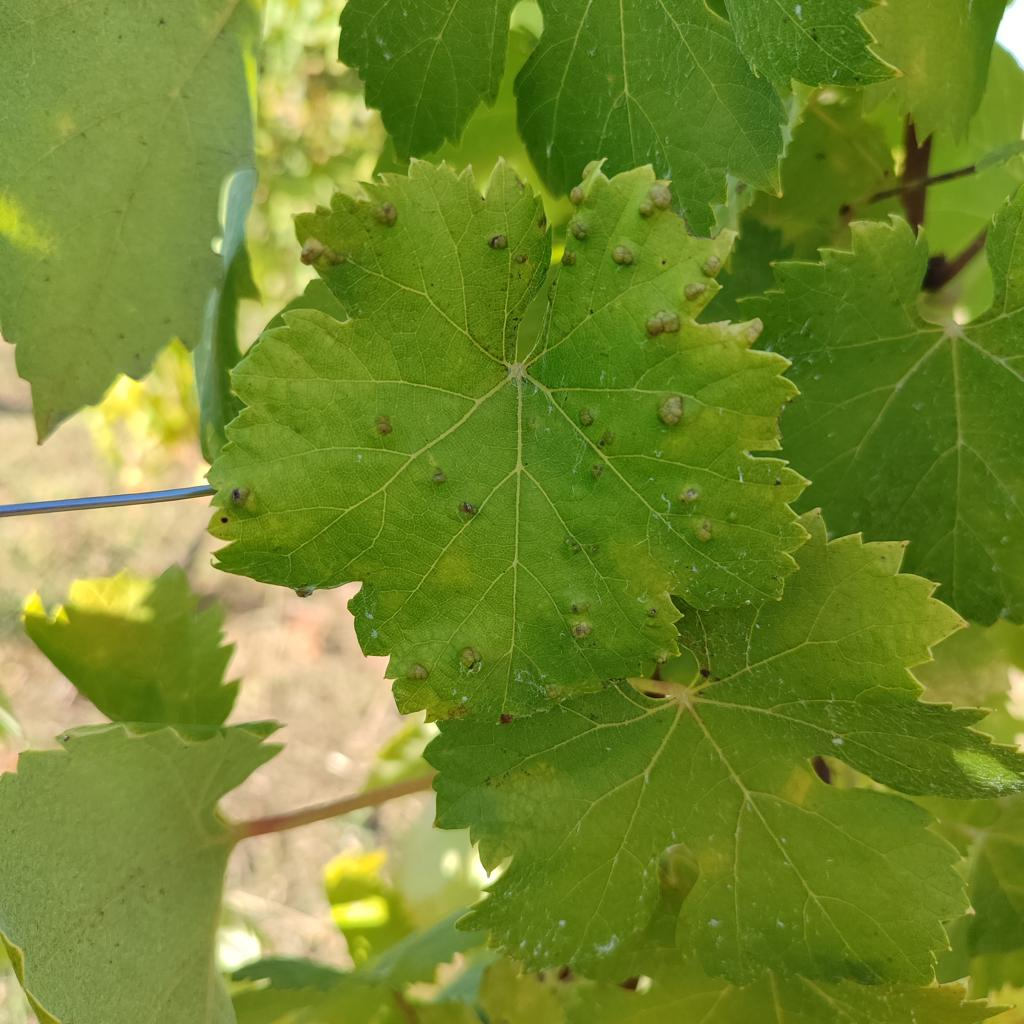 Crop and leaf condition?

grapevine, erineum mite
